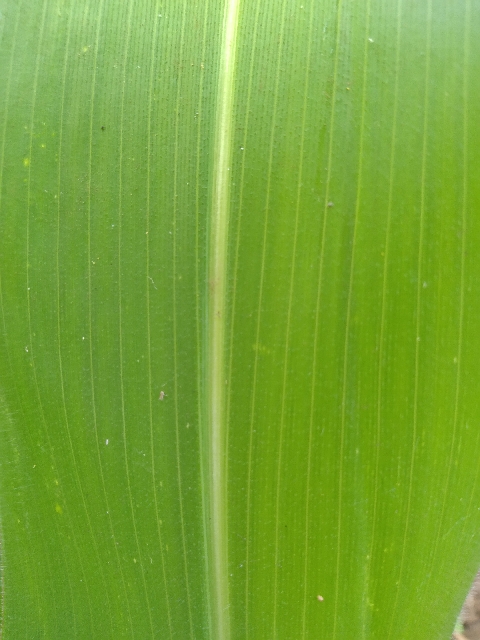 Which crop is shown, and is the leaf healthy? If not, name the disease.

maize, healthy
